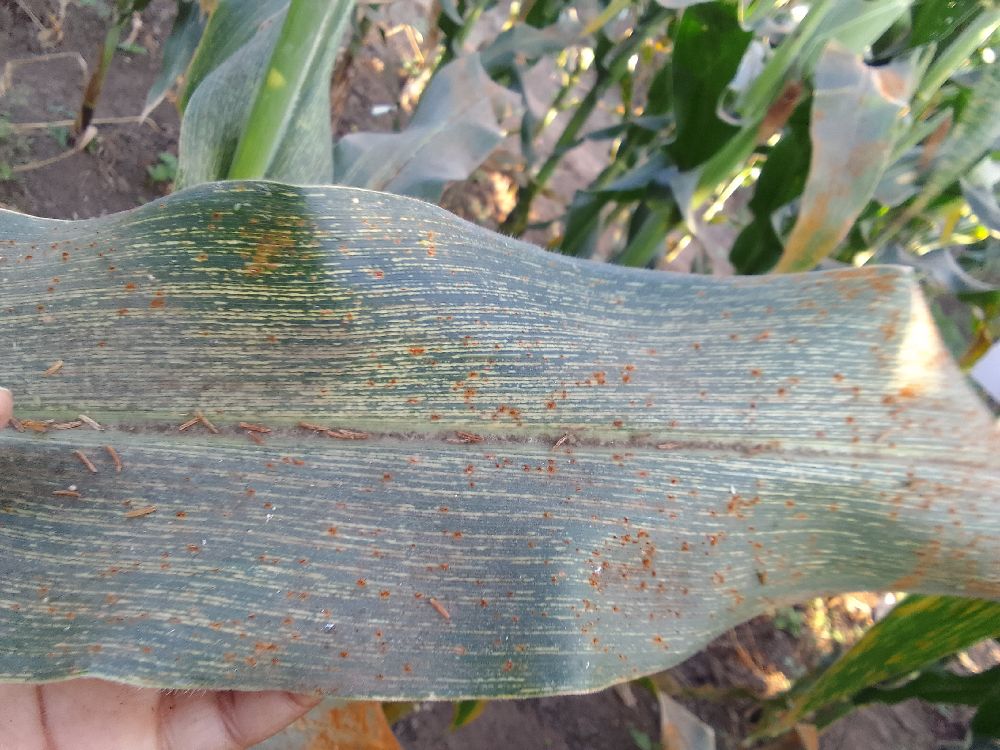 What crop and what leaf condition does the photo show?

maize, maize streak virus
